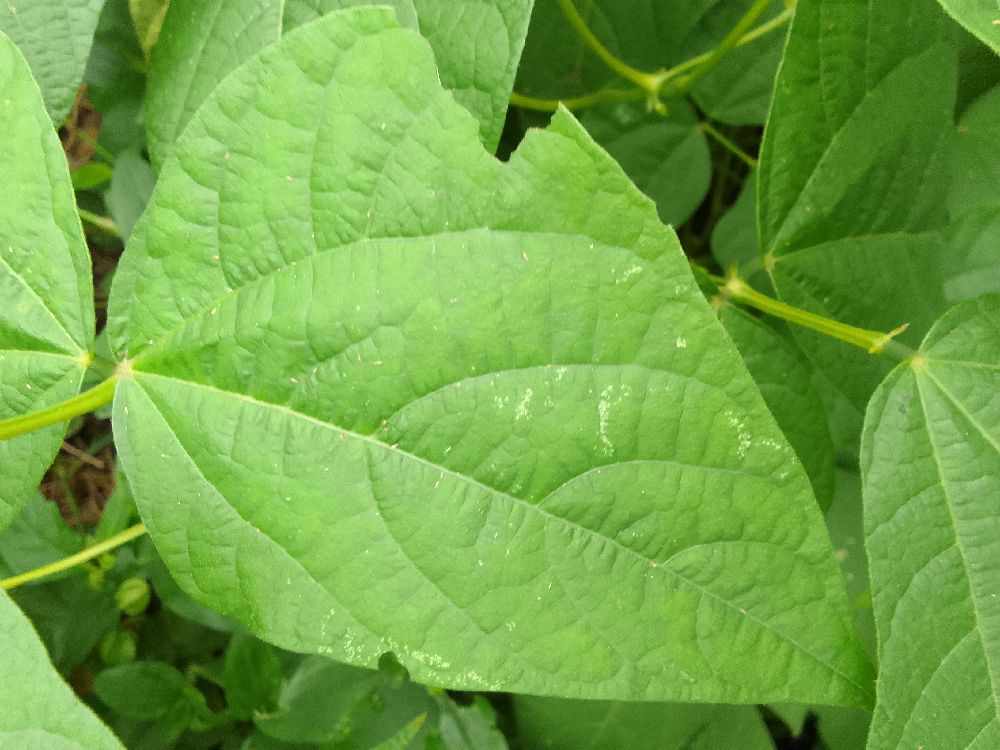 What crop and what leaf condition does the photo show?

common bean, healthy
